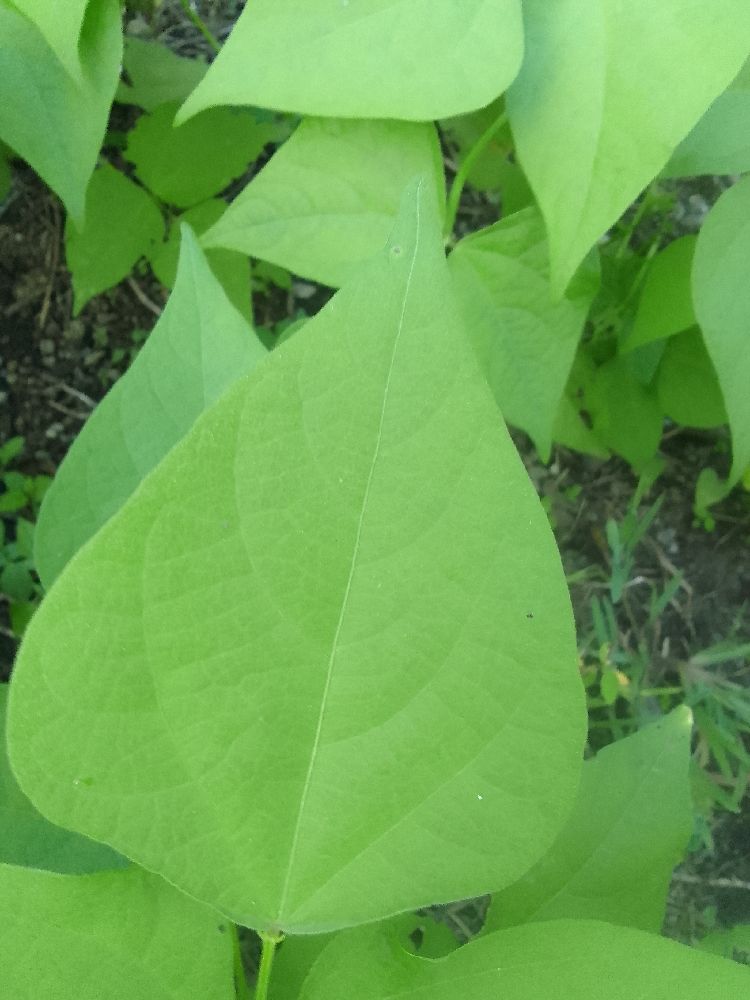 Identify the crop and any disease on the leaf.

common bean, healthy
